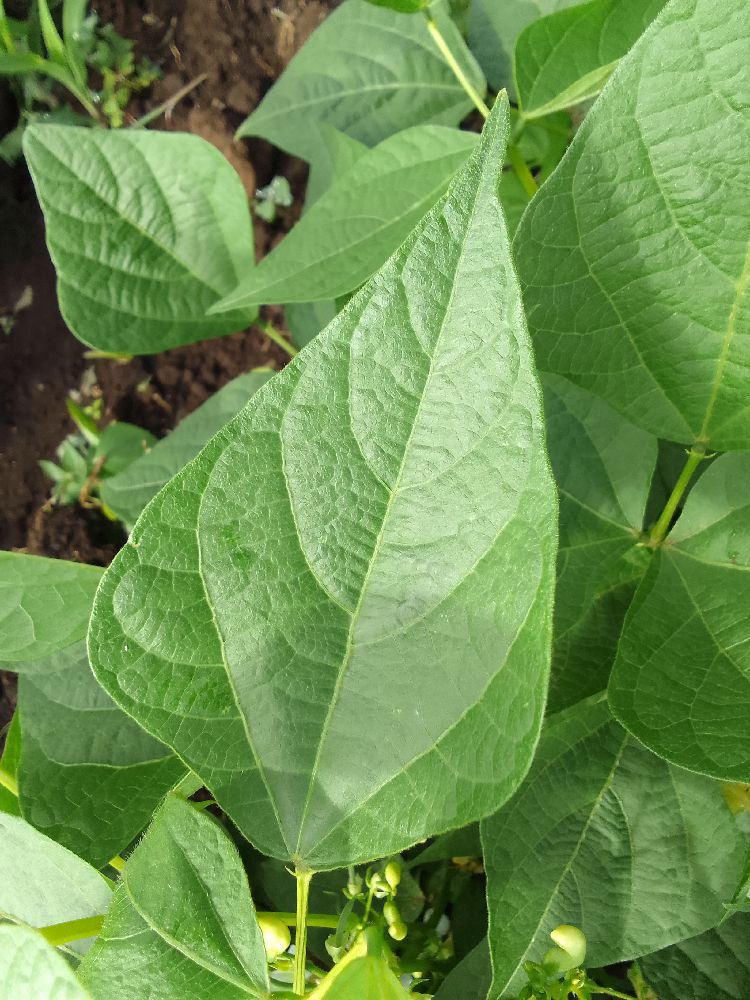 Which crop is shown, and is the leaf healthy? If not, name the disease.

common bean, healthy
